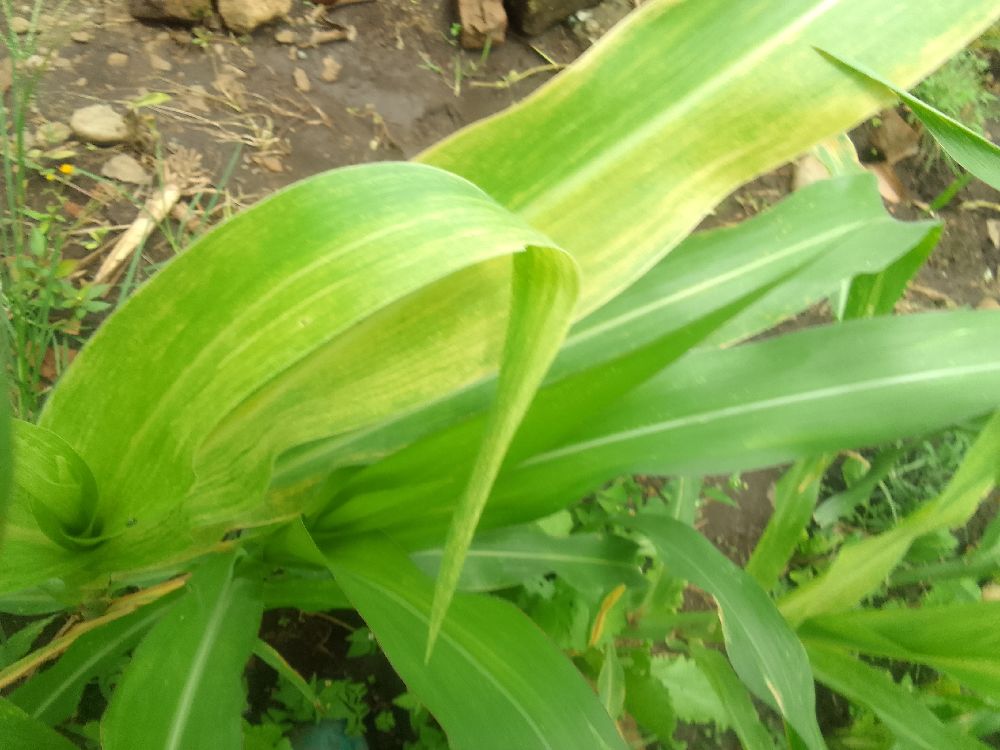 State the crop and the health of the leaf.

maize, maize lethal necrosis
